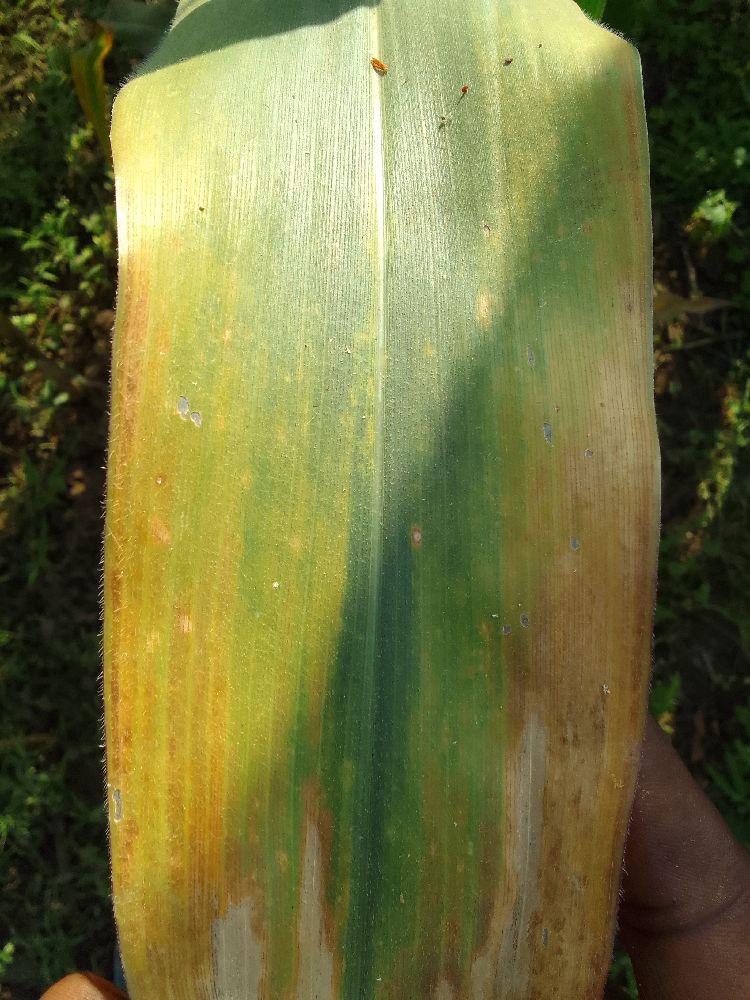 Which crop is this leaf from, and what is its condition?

maize, maize lethal necrosis
